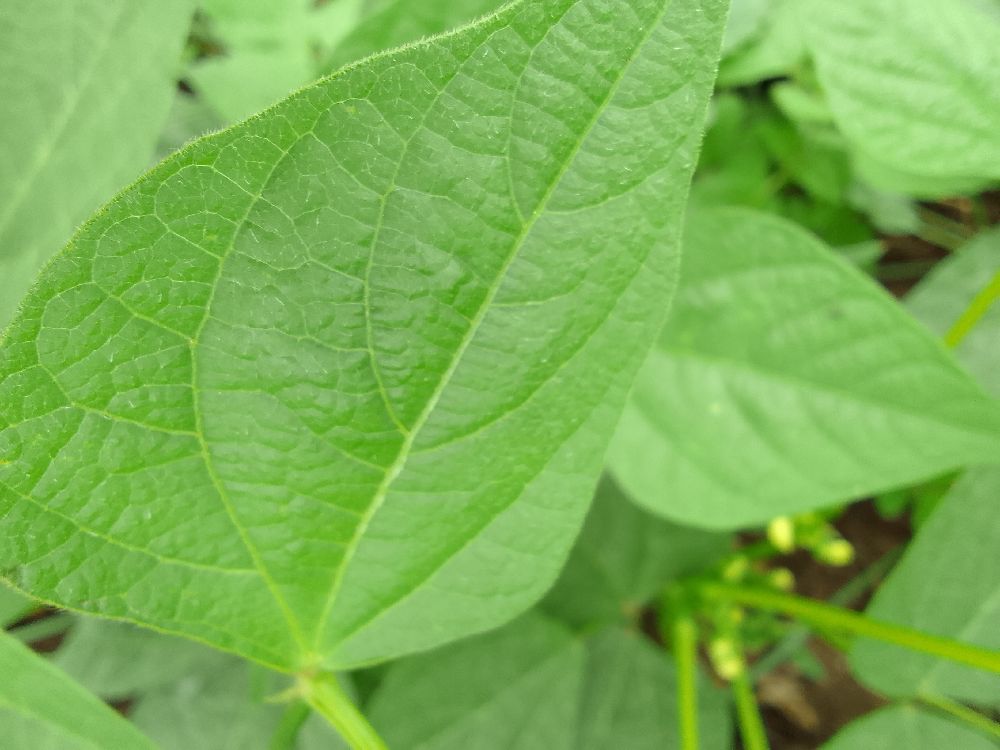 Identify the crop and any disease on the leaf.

common bean, healthy
